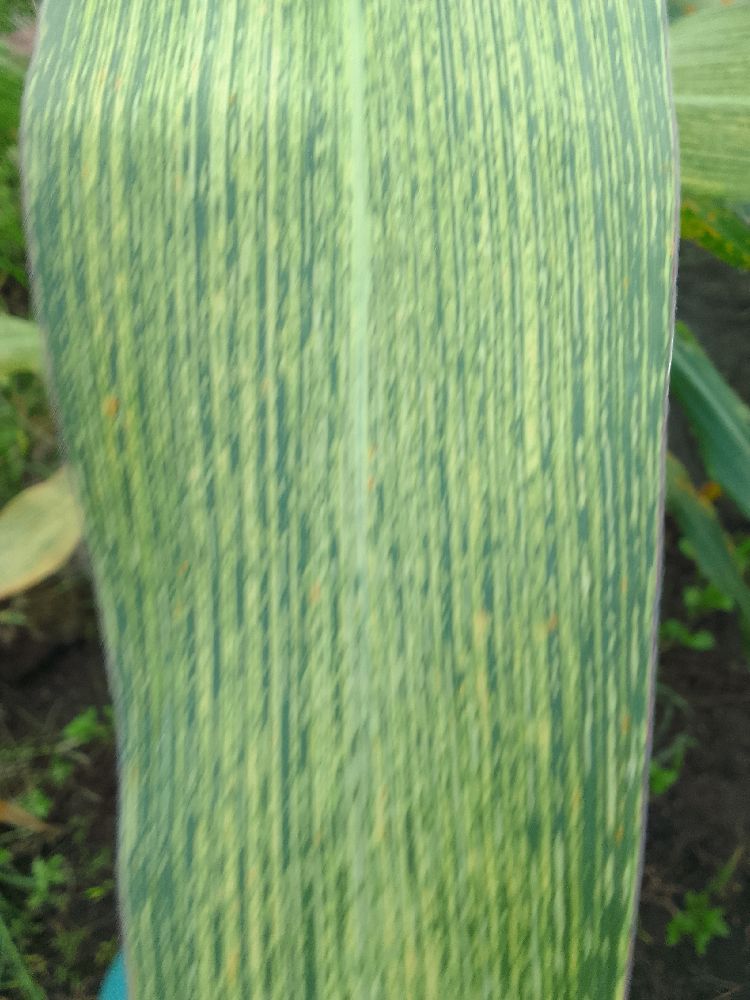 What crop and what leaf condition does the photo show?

maize, maize streak virus
